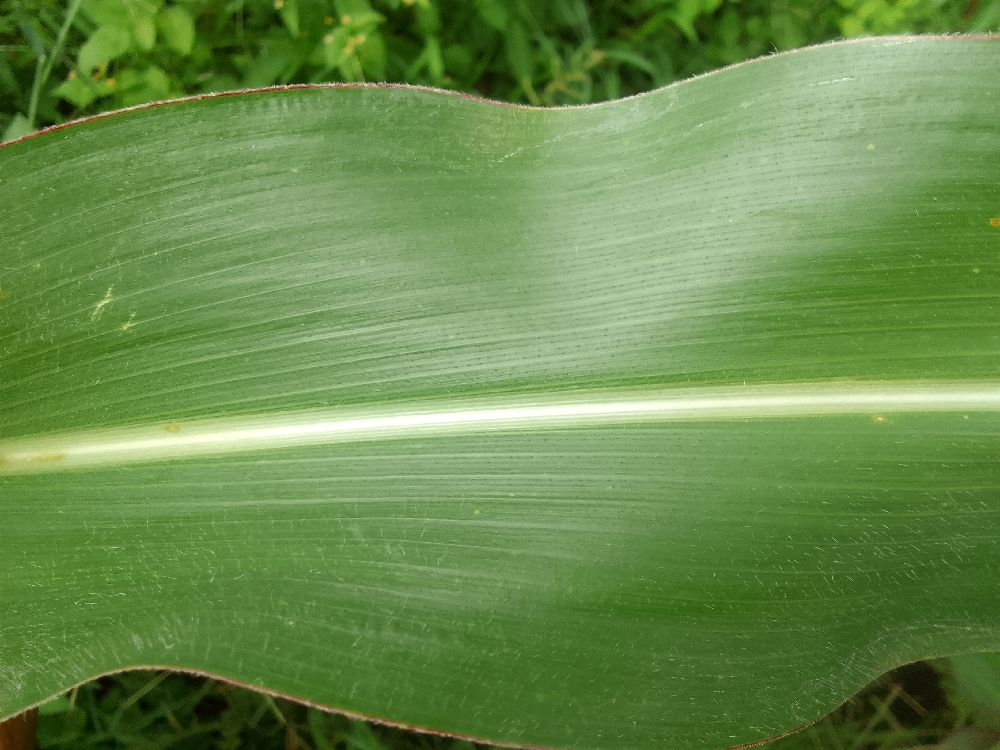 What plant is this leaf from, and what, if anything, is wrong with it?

maize, healthy
